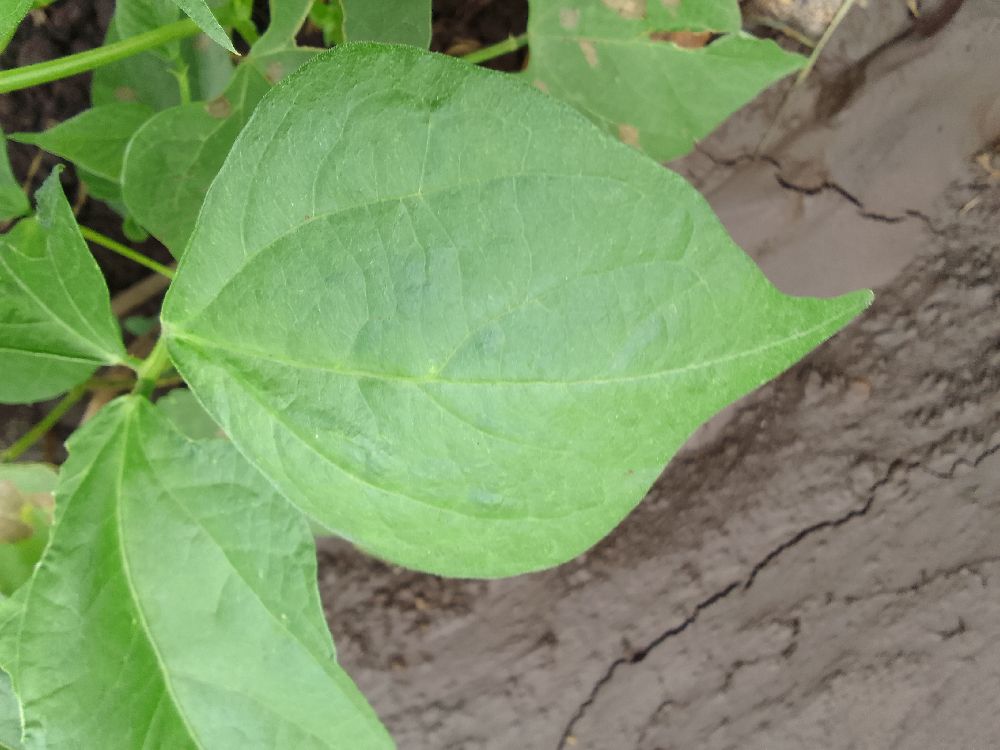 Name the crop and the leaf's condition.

common bean, healthy
